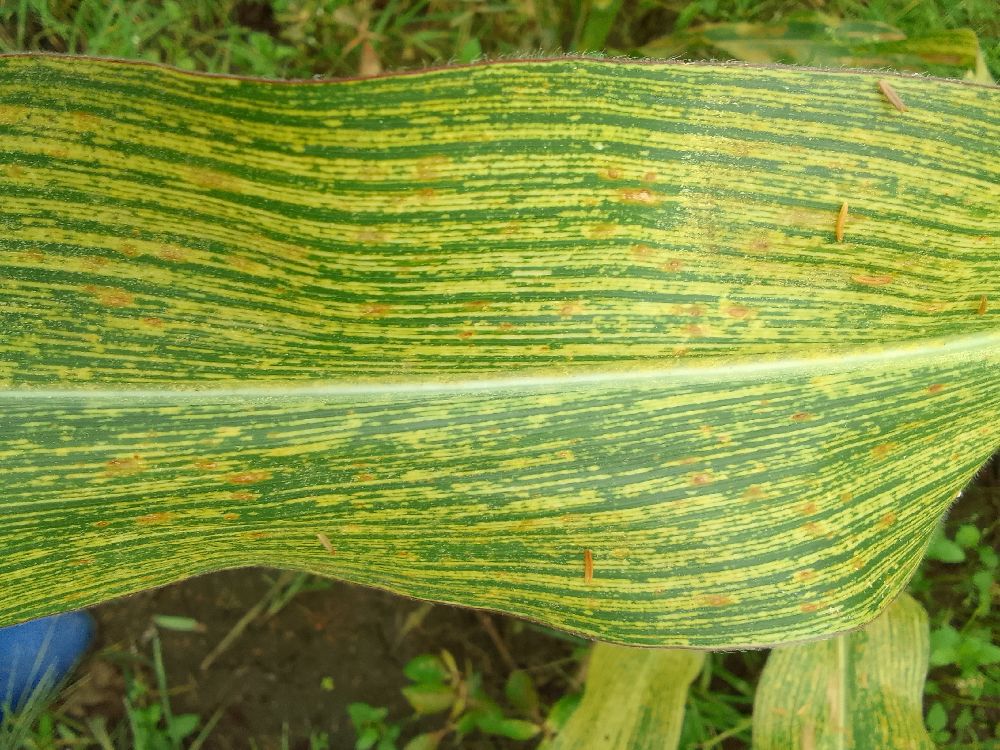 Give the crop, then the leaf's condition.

maize, maize streak virus
